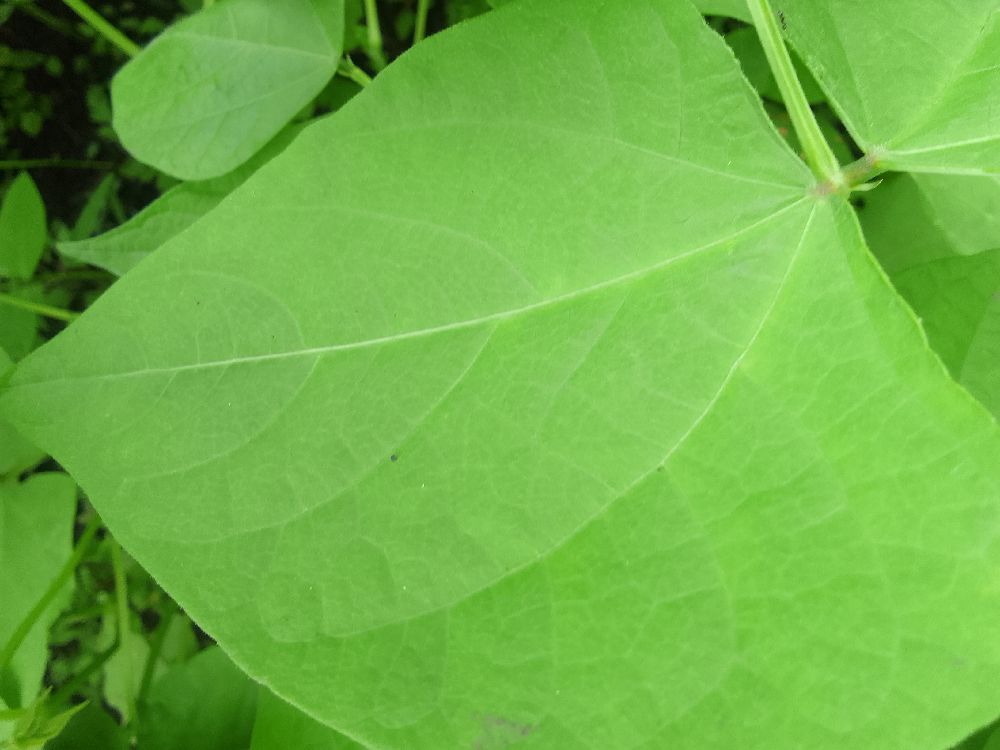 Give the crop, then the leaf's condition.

common bean, healthy
